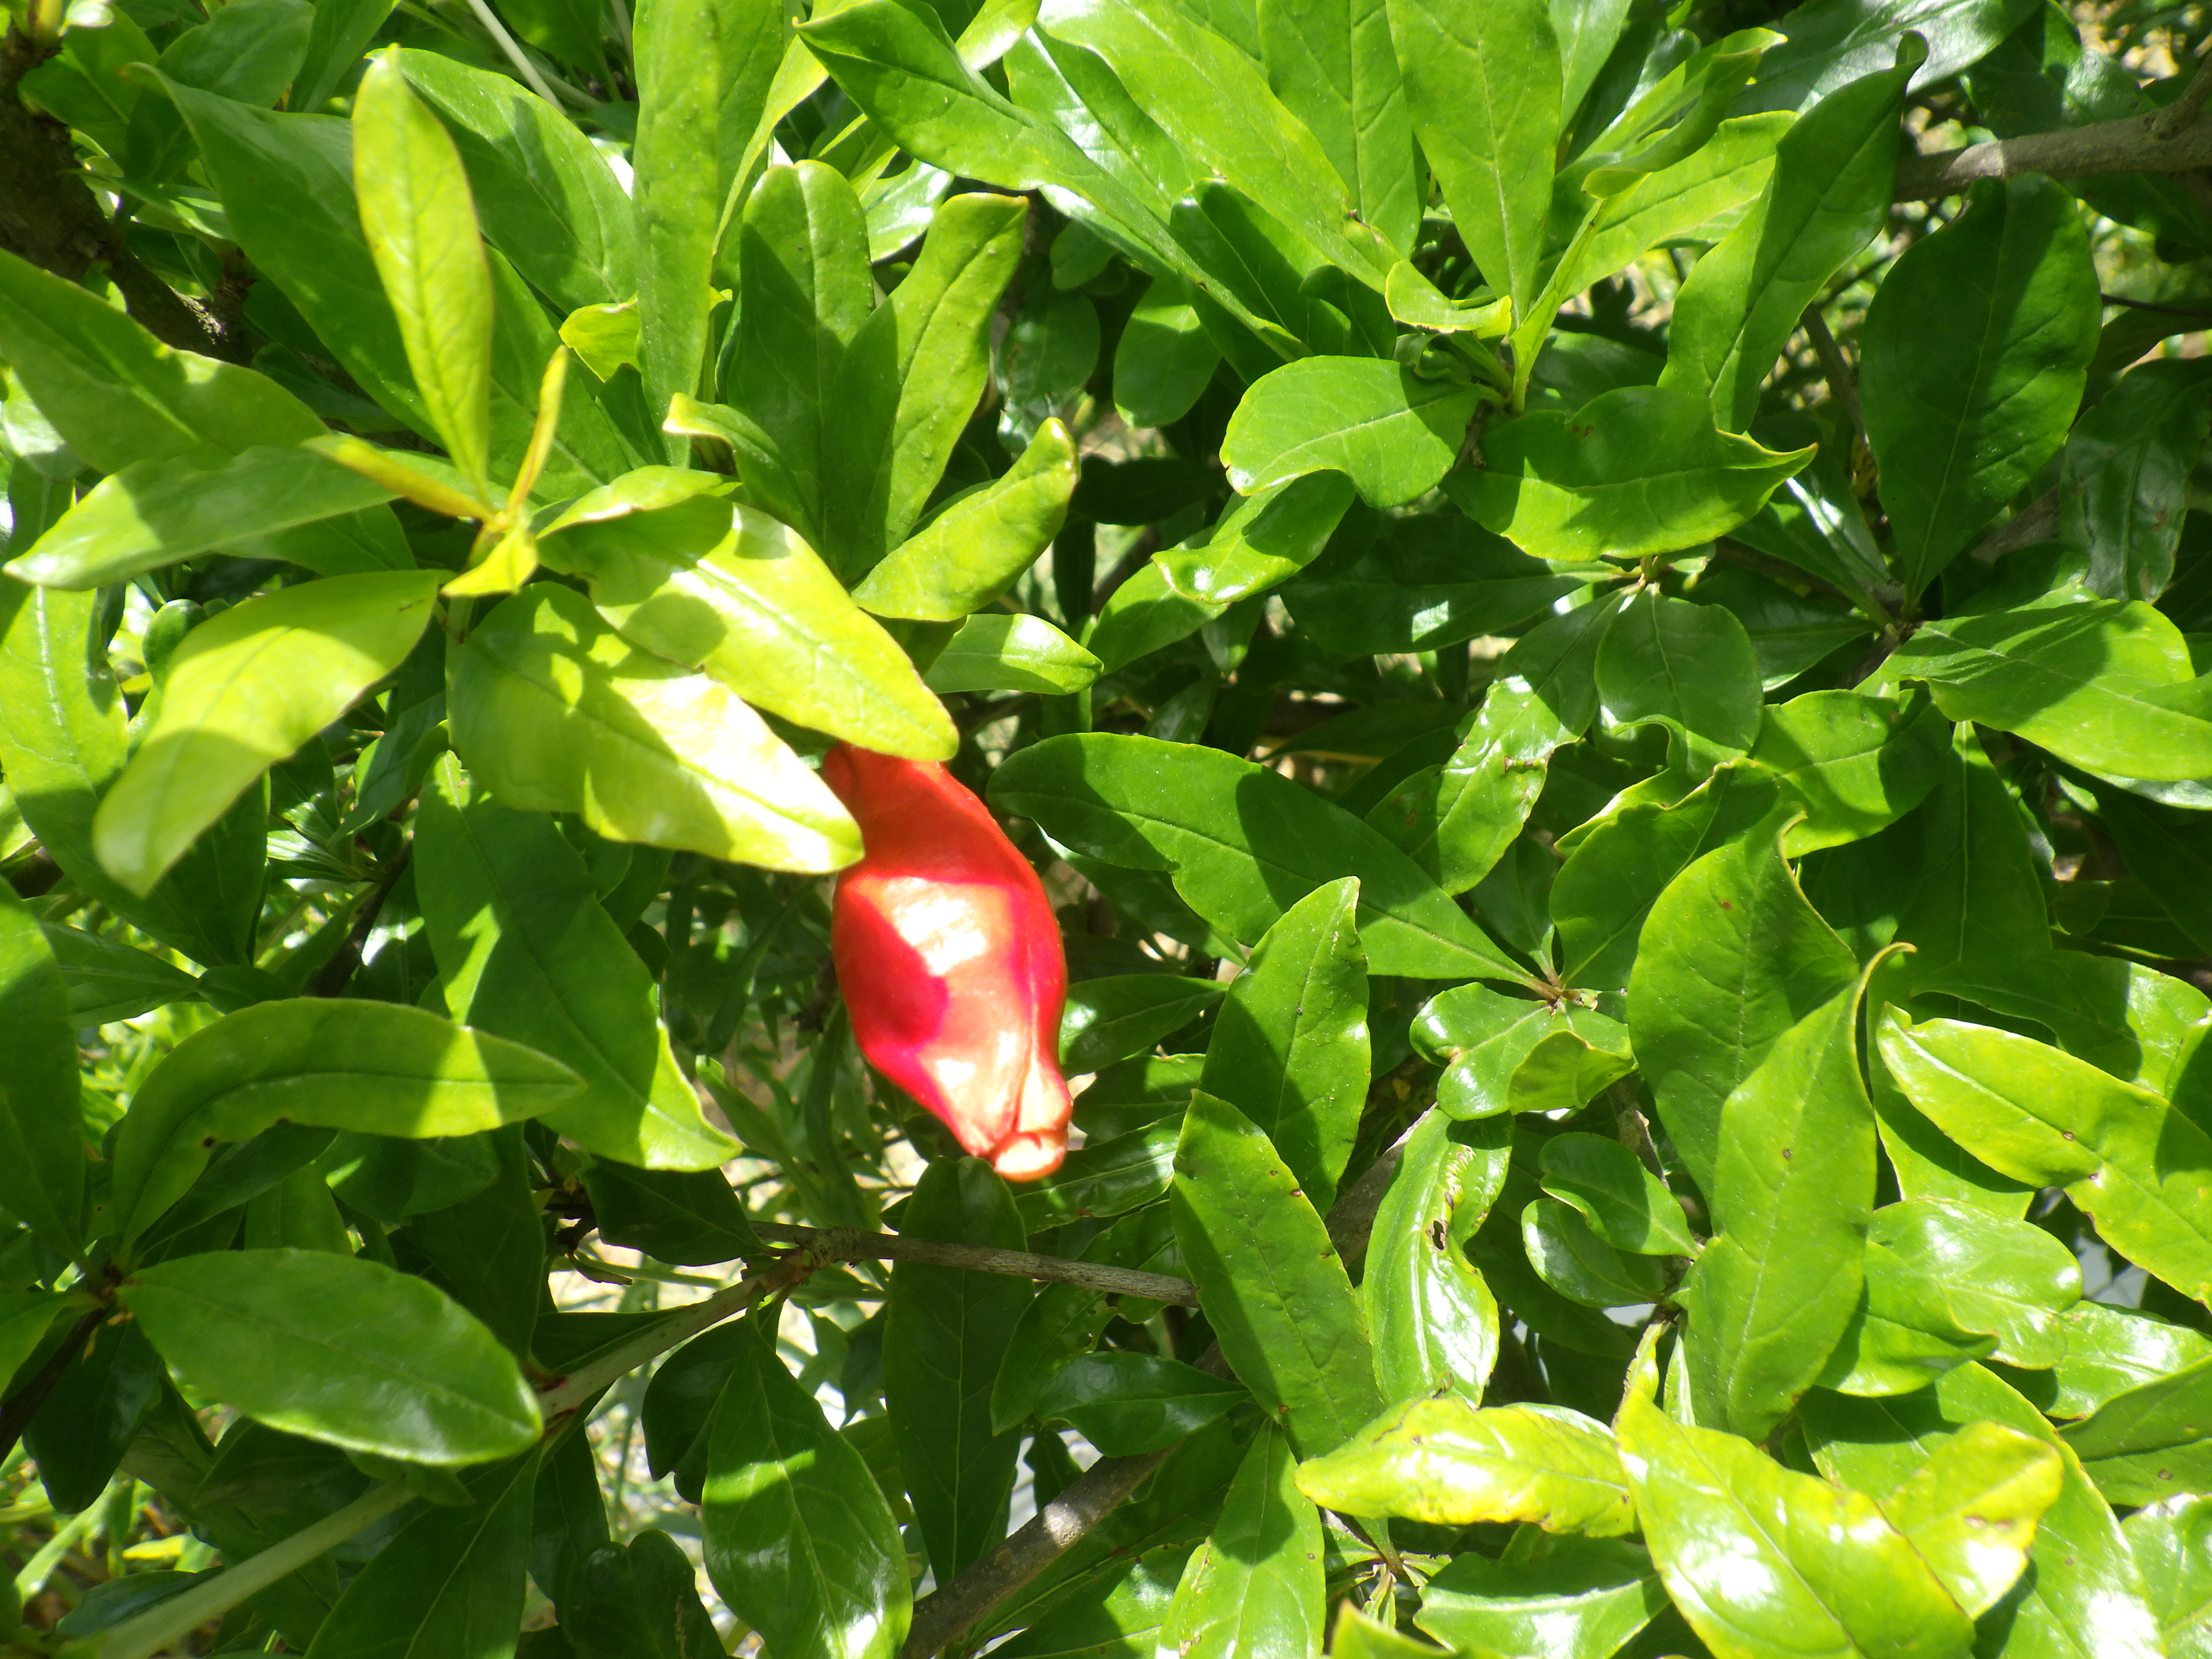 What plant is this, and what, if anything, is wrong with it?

pomegranate, aphids, coniella granati
